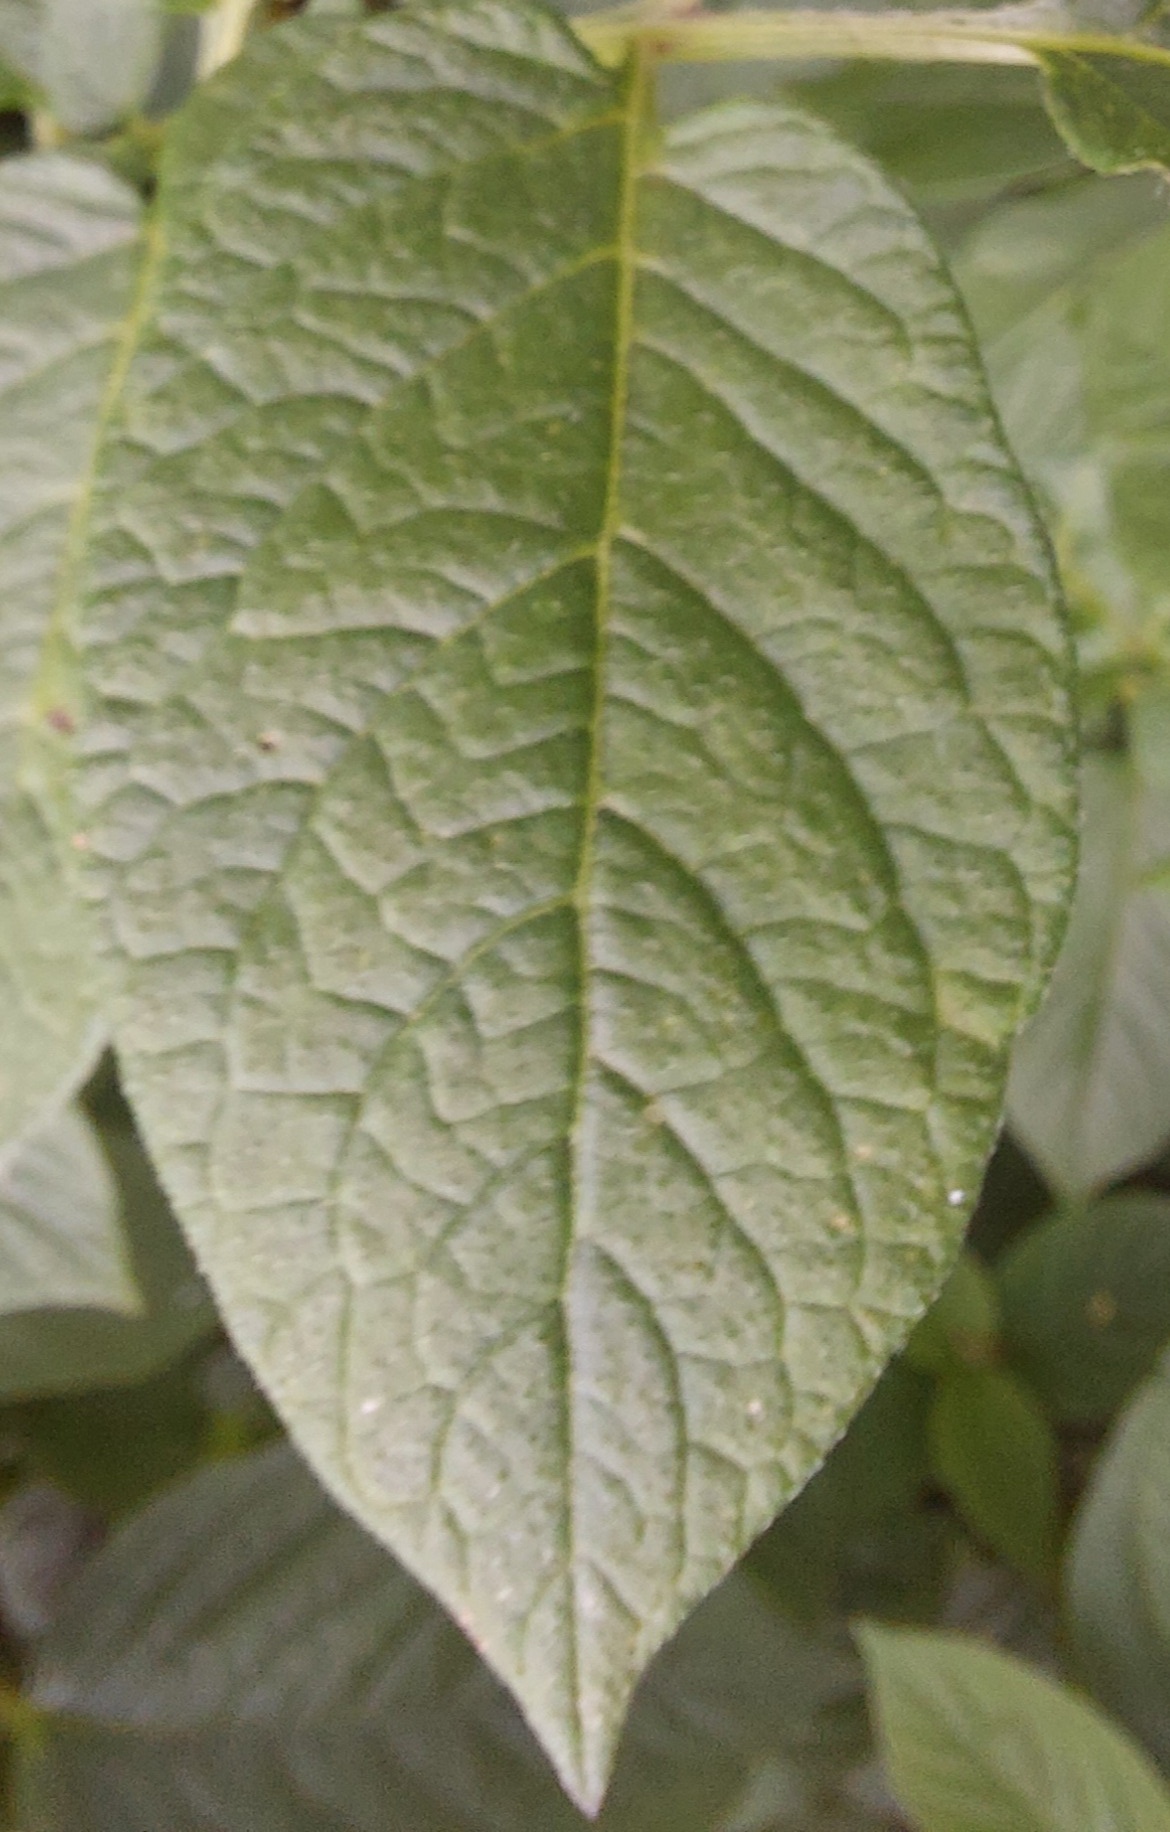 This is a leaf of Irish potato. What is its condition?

healthy
